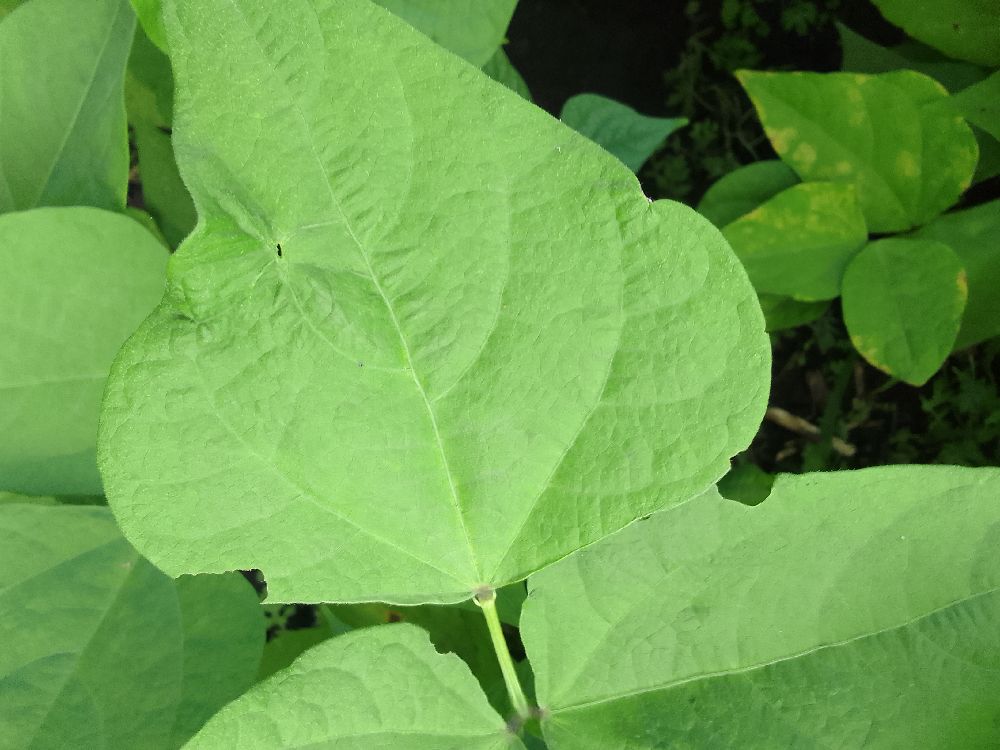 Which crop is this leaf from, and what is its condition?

common bean, healthy
